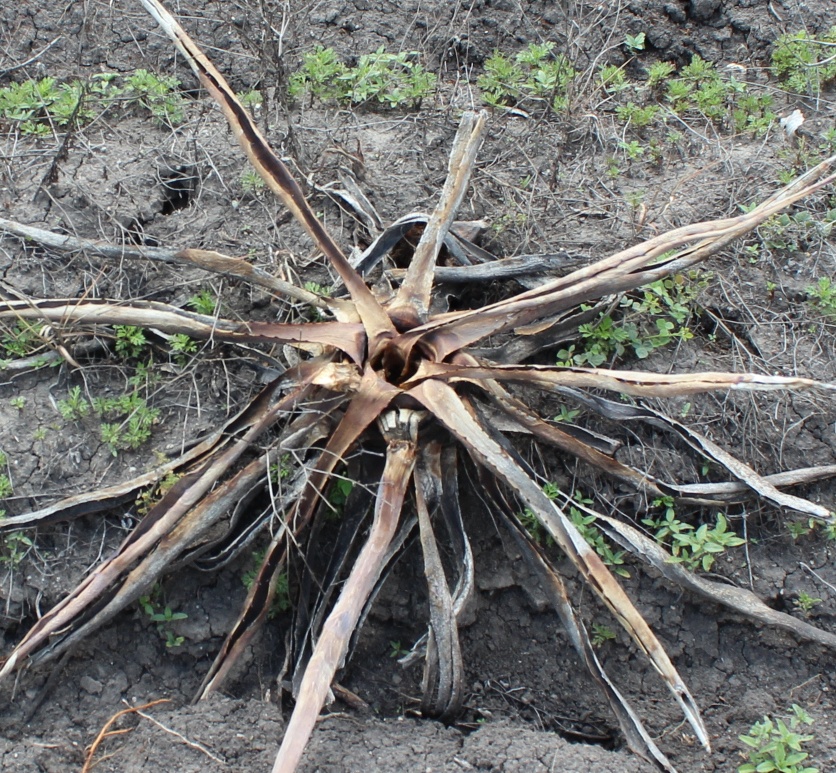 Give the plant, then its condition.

agave, sick
